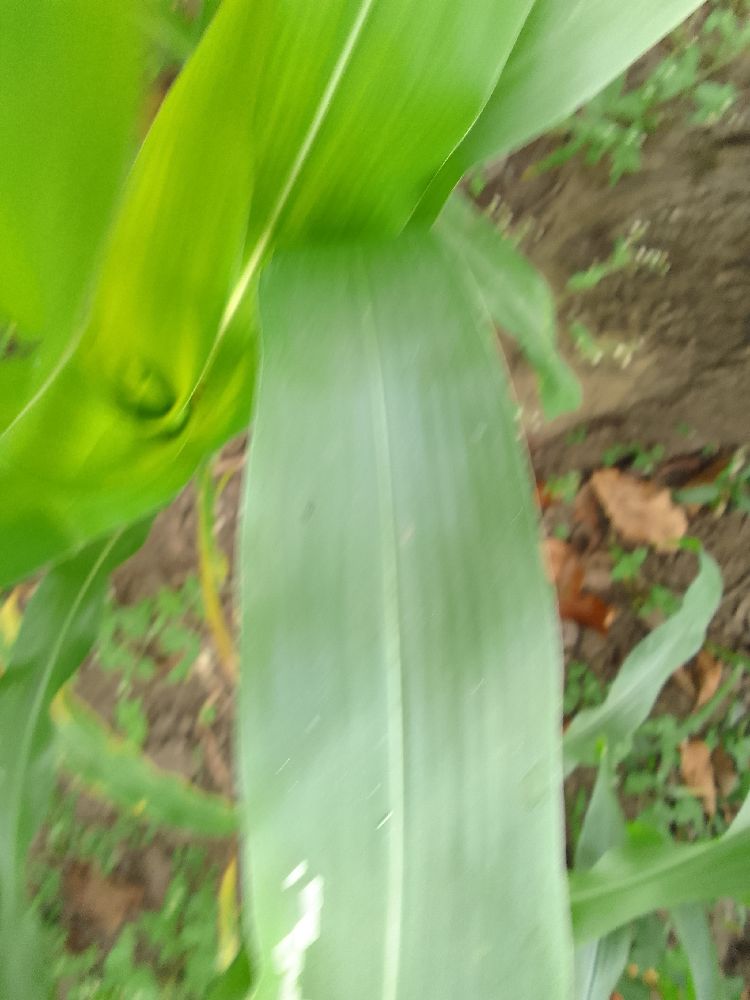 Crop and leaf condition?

maize, healthy
